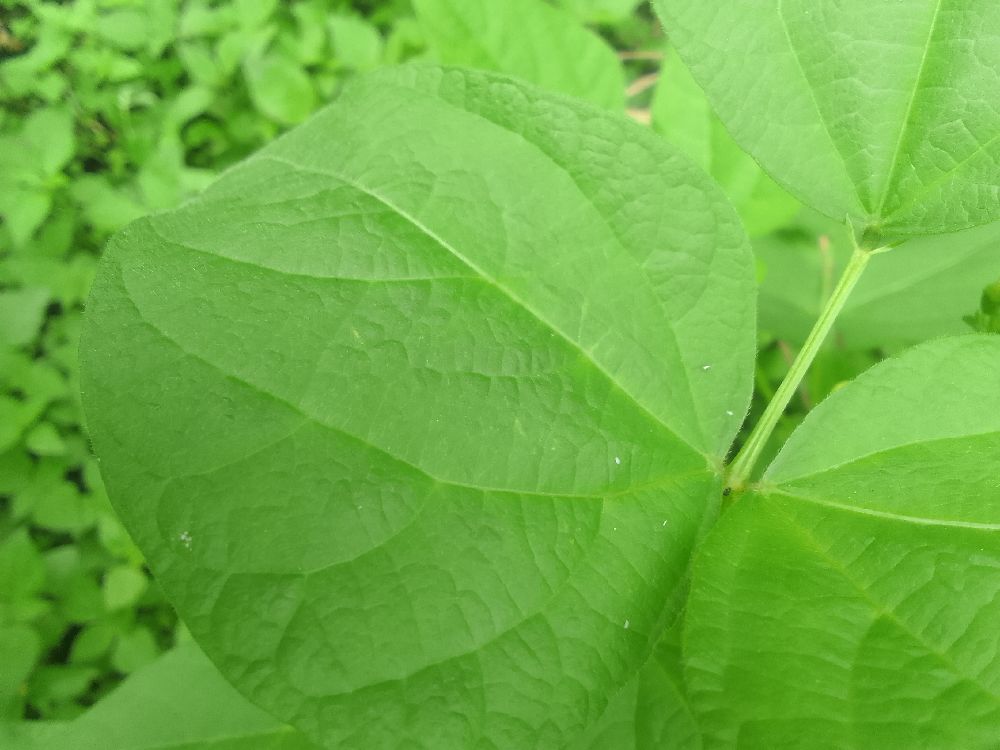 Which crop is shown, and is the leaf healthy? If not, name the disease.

common bean, healthy
